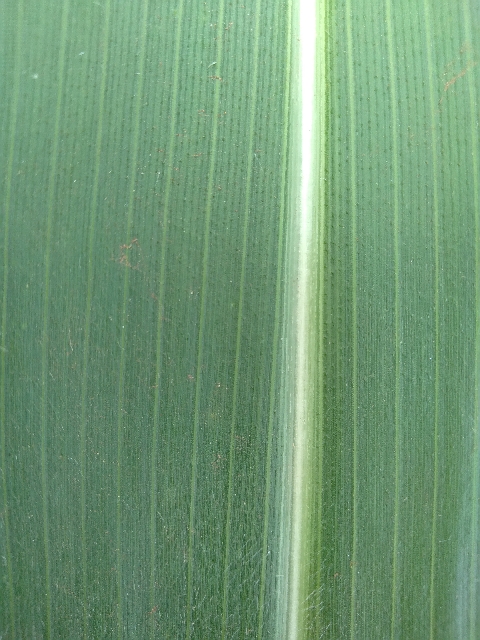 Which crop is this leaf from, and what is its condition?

maize, healthy
